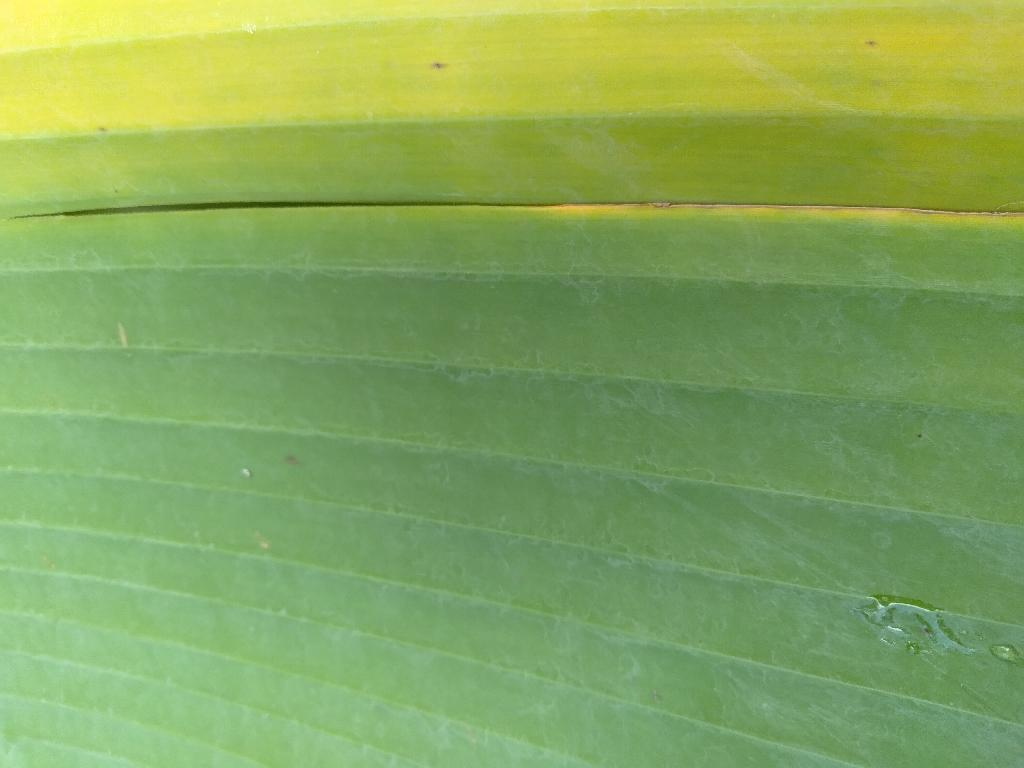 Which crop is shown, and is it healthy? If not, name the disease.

banana, fusarium wilt race 1
